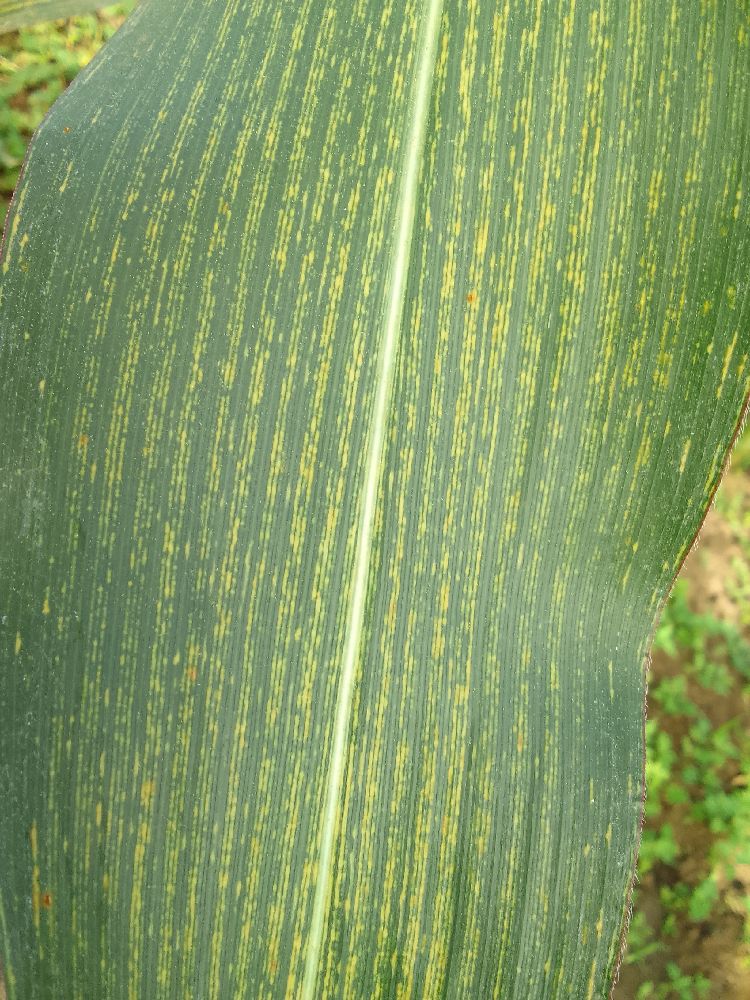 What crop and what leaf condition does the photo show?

maize, maize streak virus
